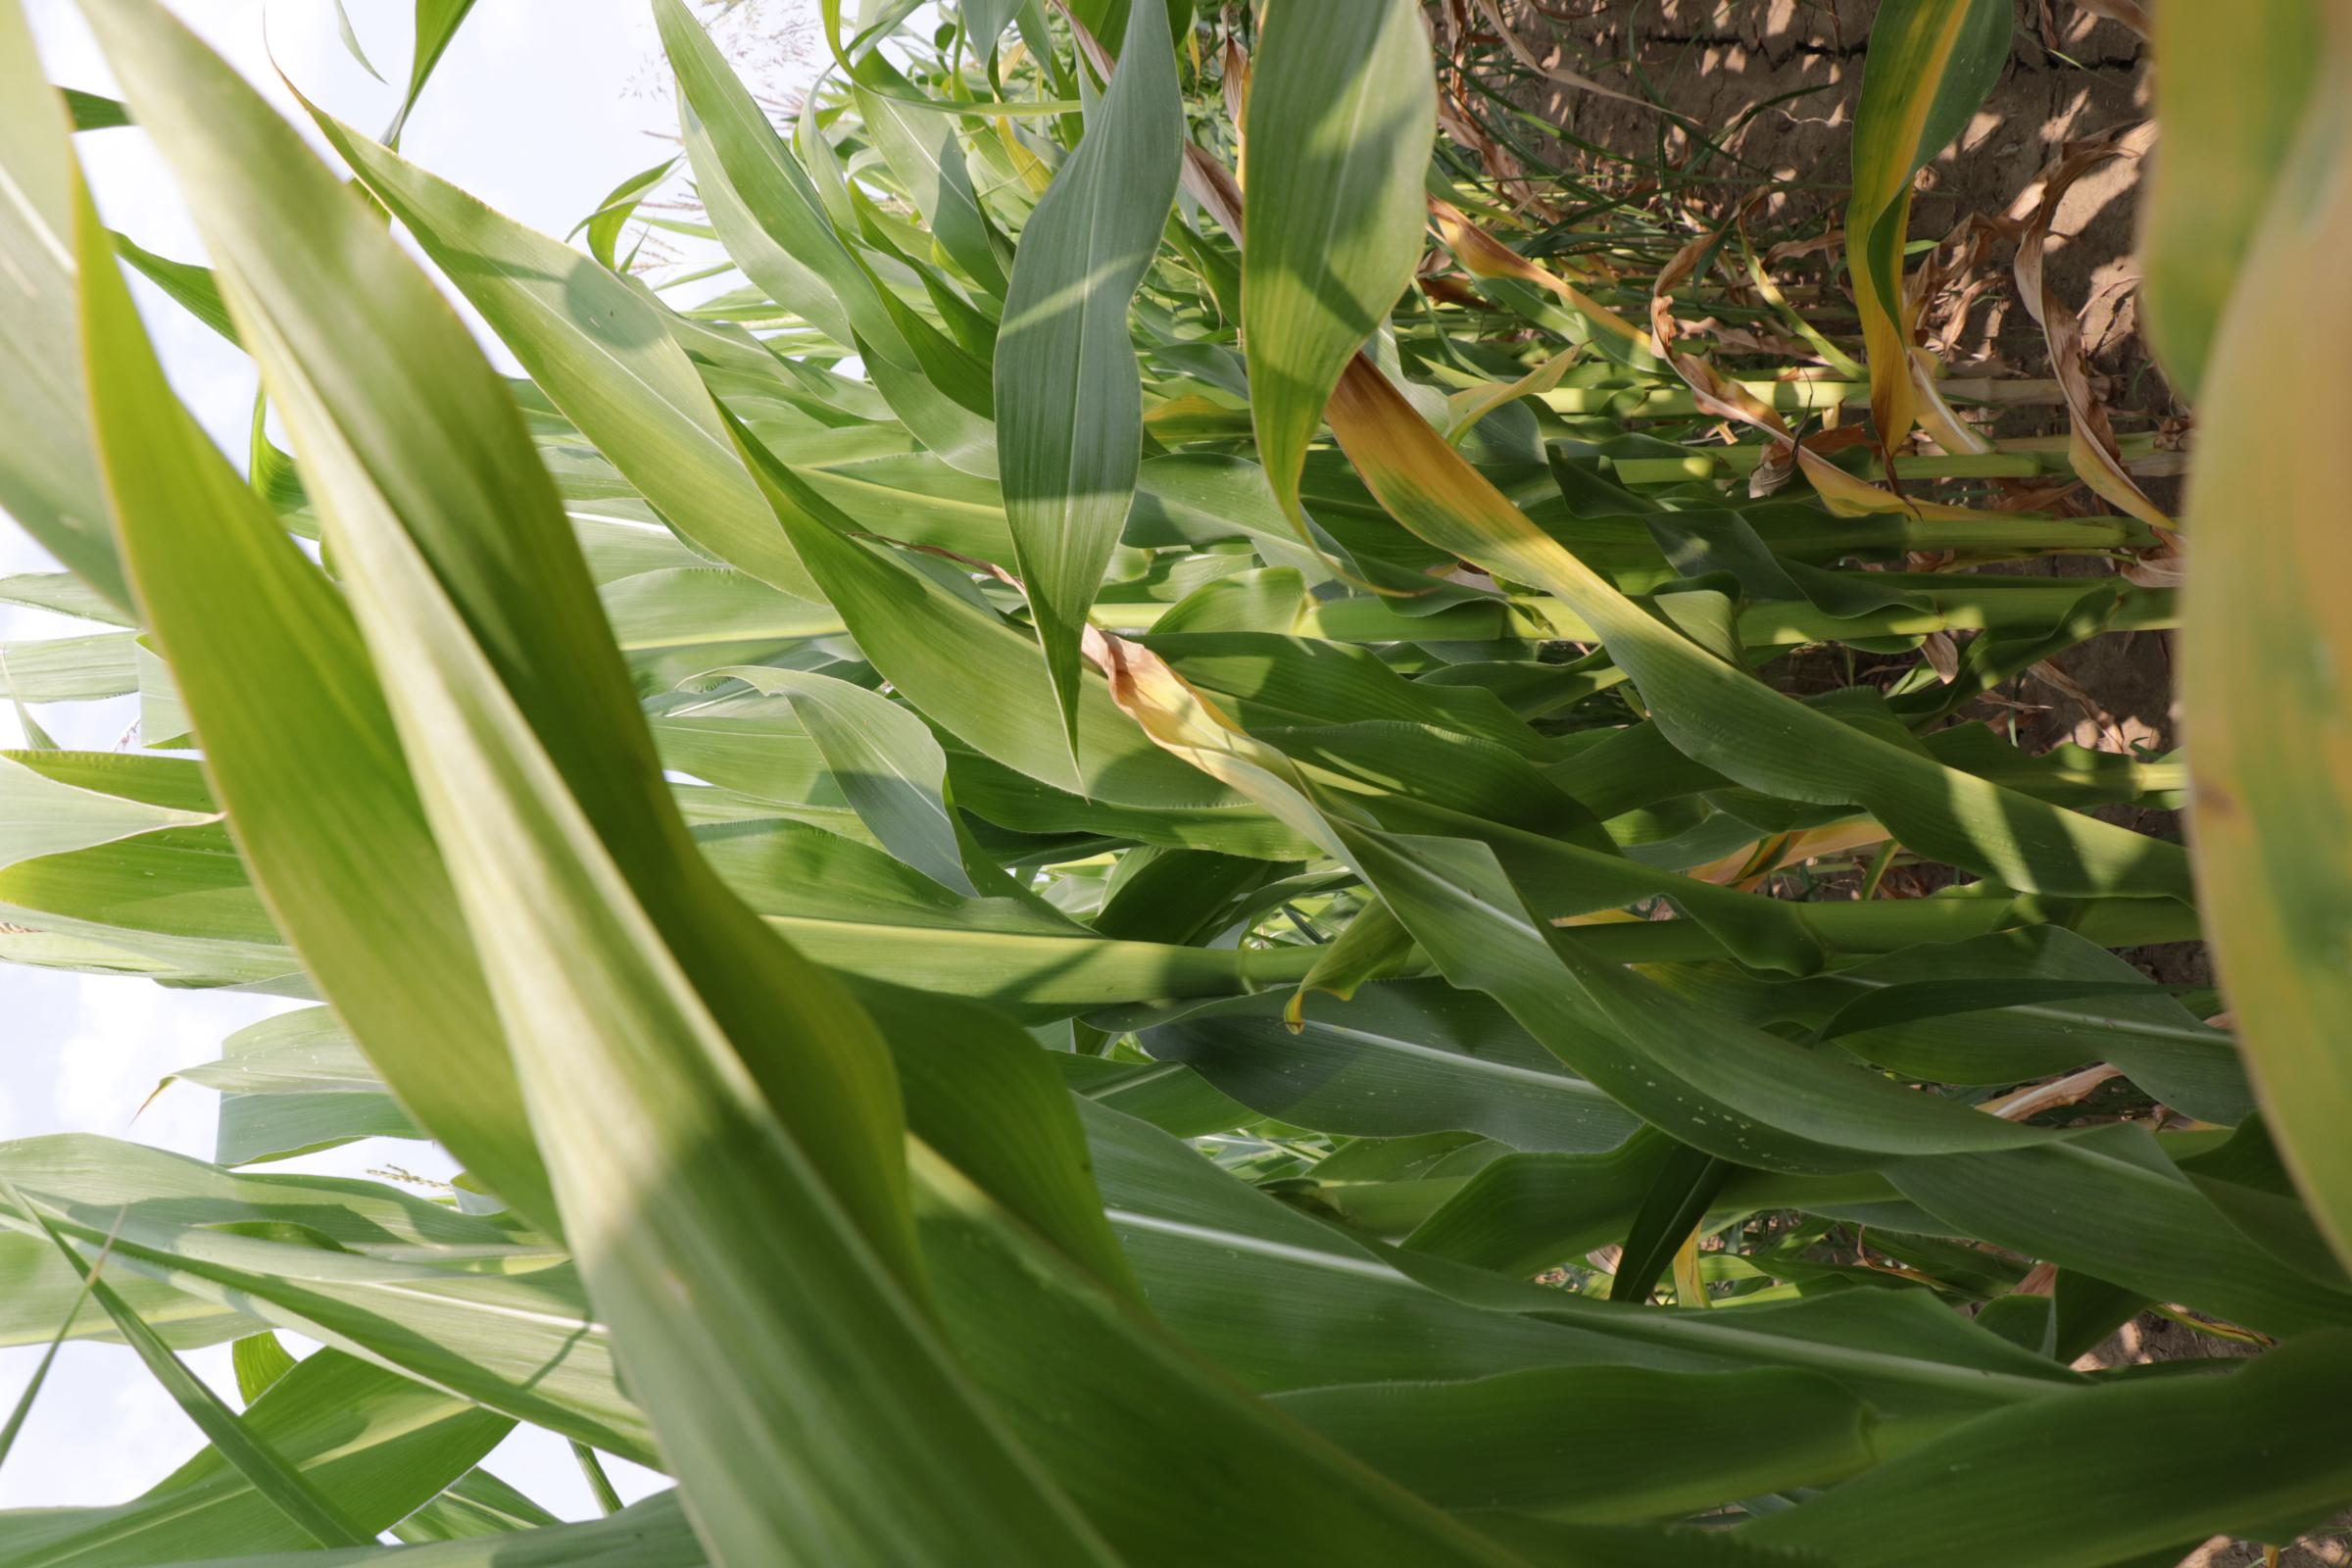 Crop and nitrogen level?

maize, full nitrogen fertilisation
